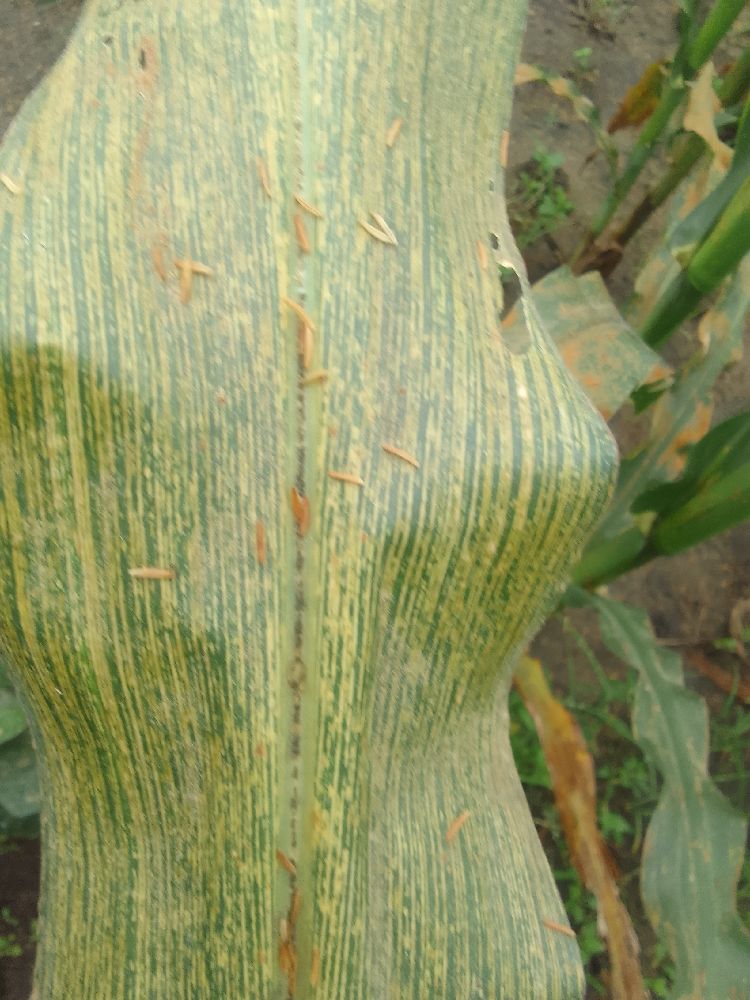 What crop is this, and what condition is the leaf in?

maize, maize streak virus
